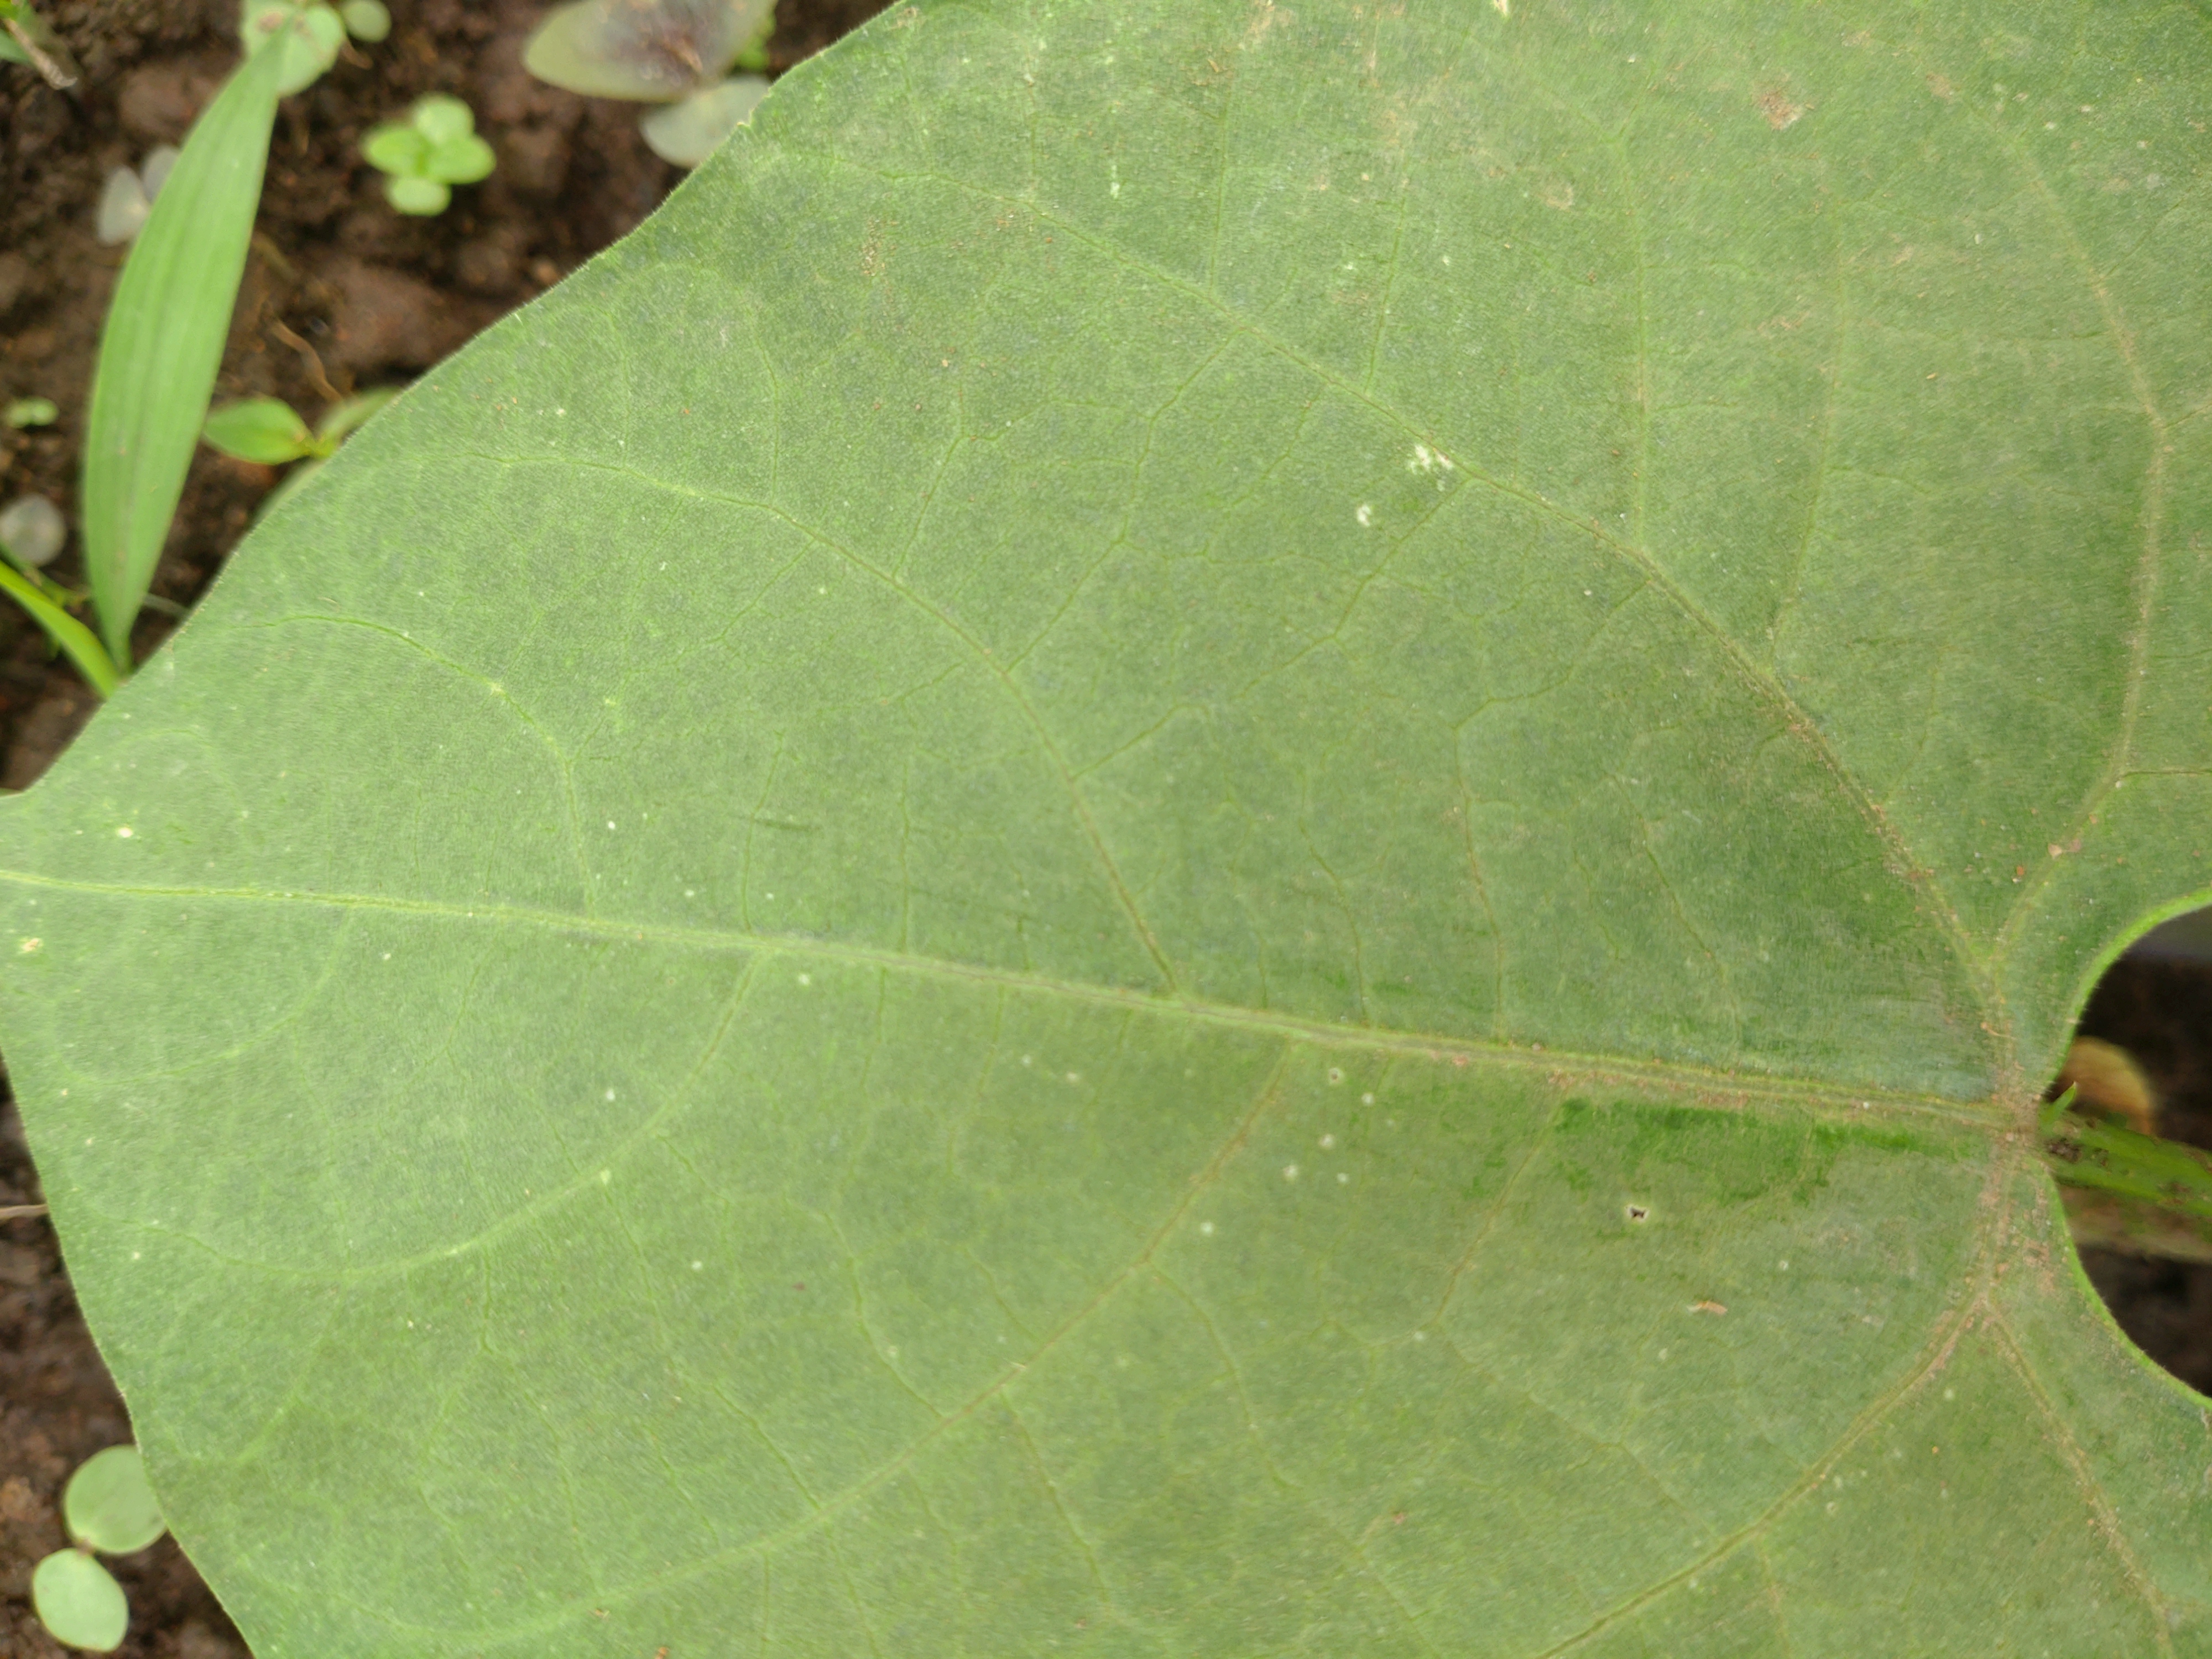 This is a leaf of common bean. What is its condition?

healthy
